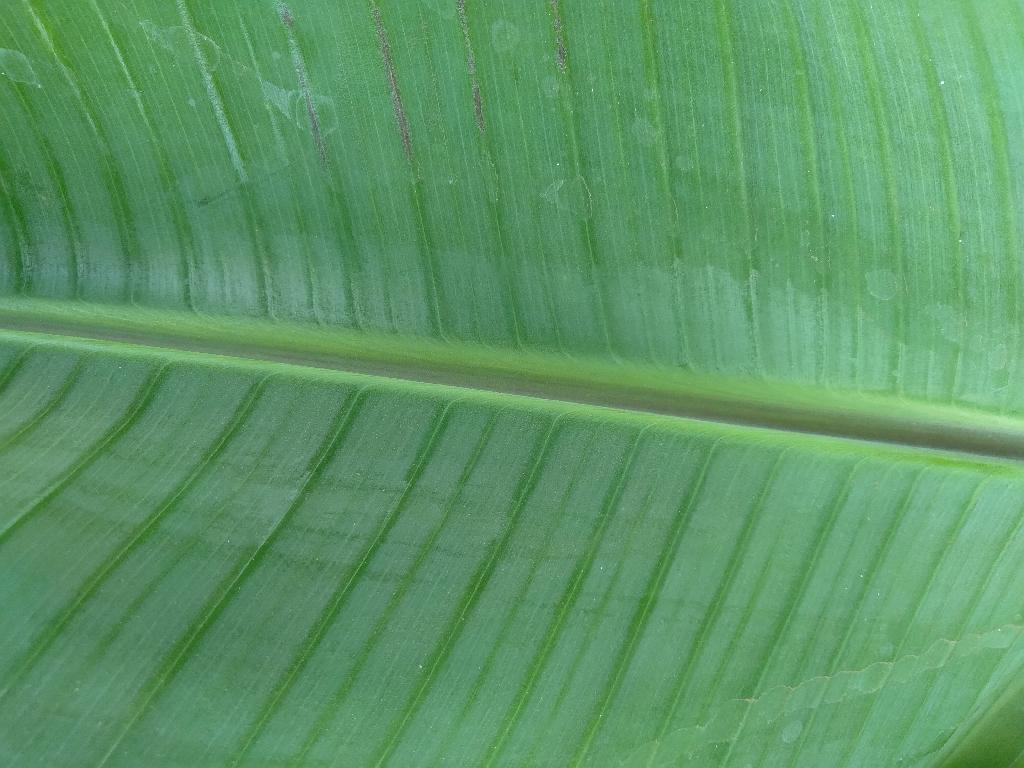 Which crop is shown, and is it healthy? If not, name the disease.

banana, healthy
